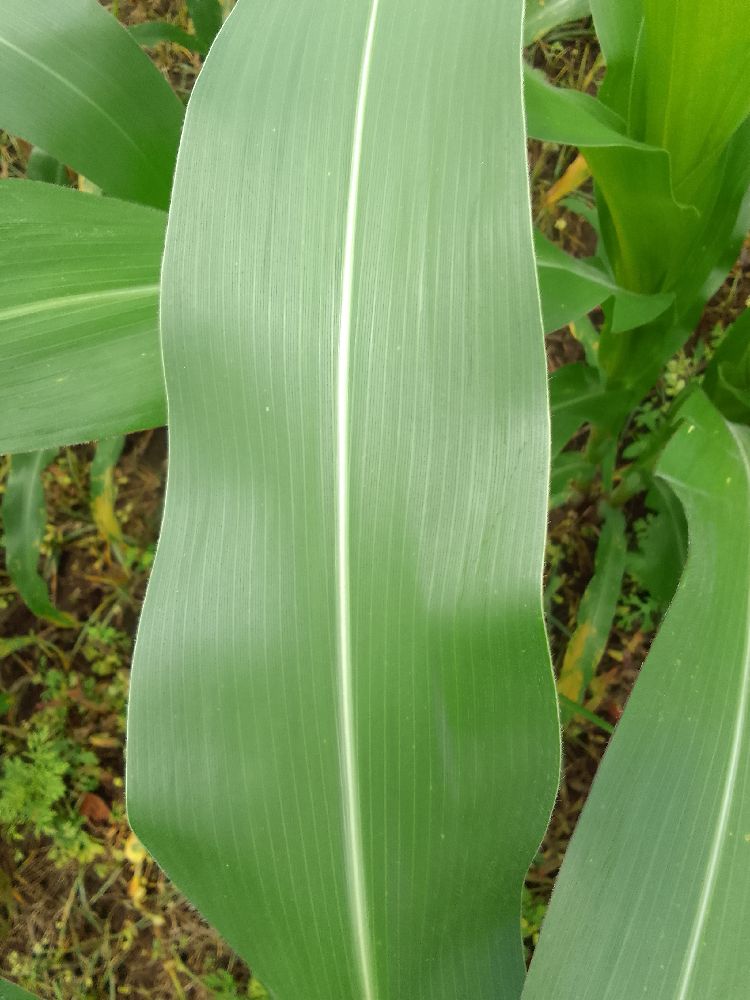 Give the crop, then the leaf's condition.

maize, healthy
